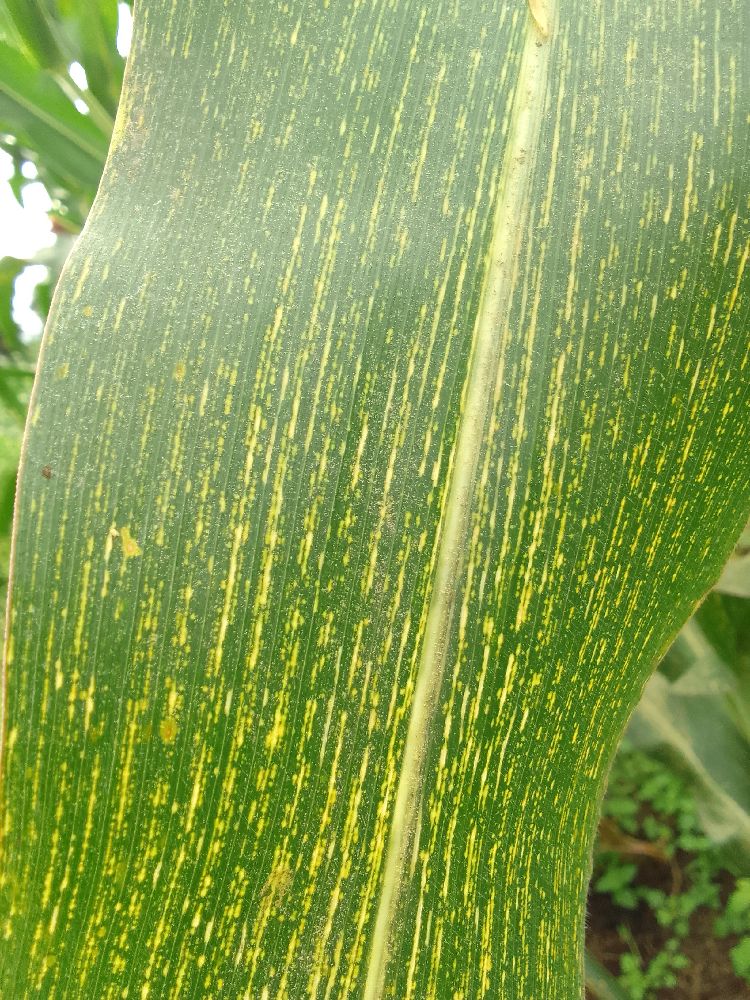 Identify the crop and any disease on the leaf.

maize, maize streak virus
